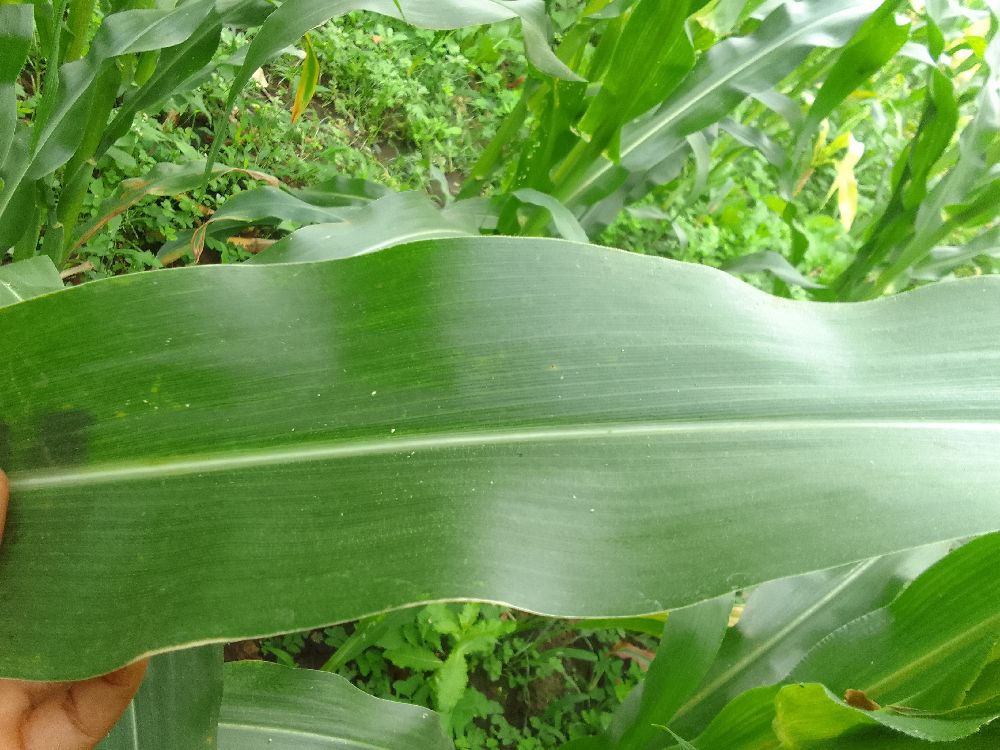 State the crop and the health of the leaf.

maize, healthy
